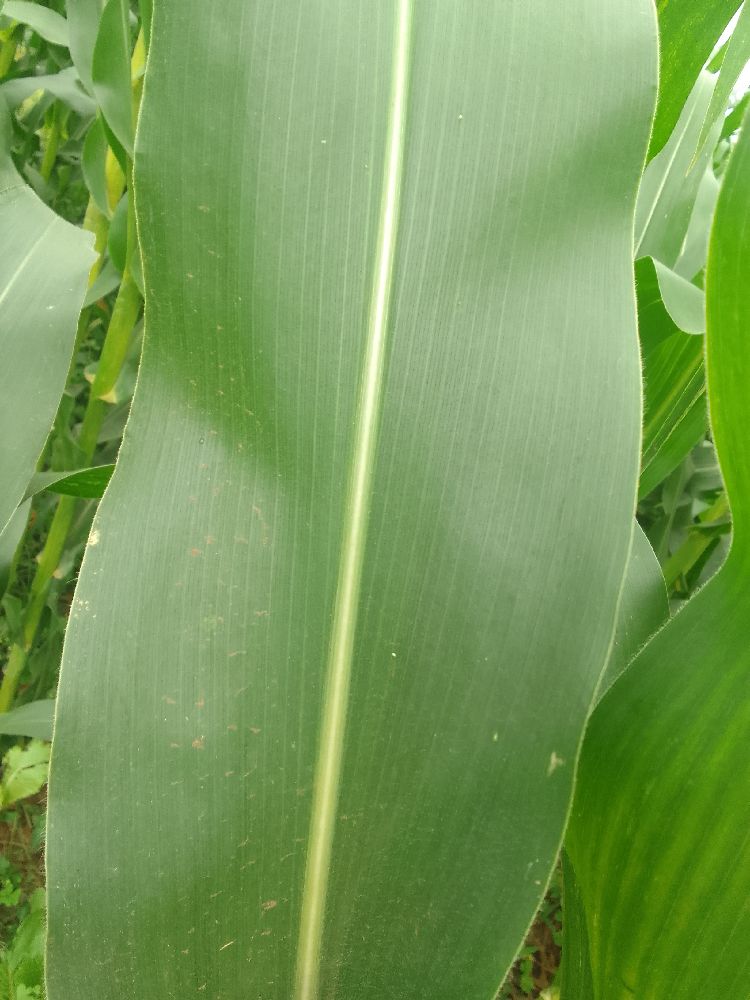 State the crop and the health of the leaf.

maize, healthy
